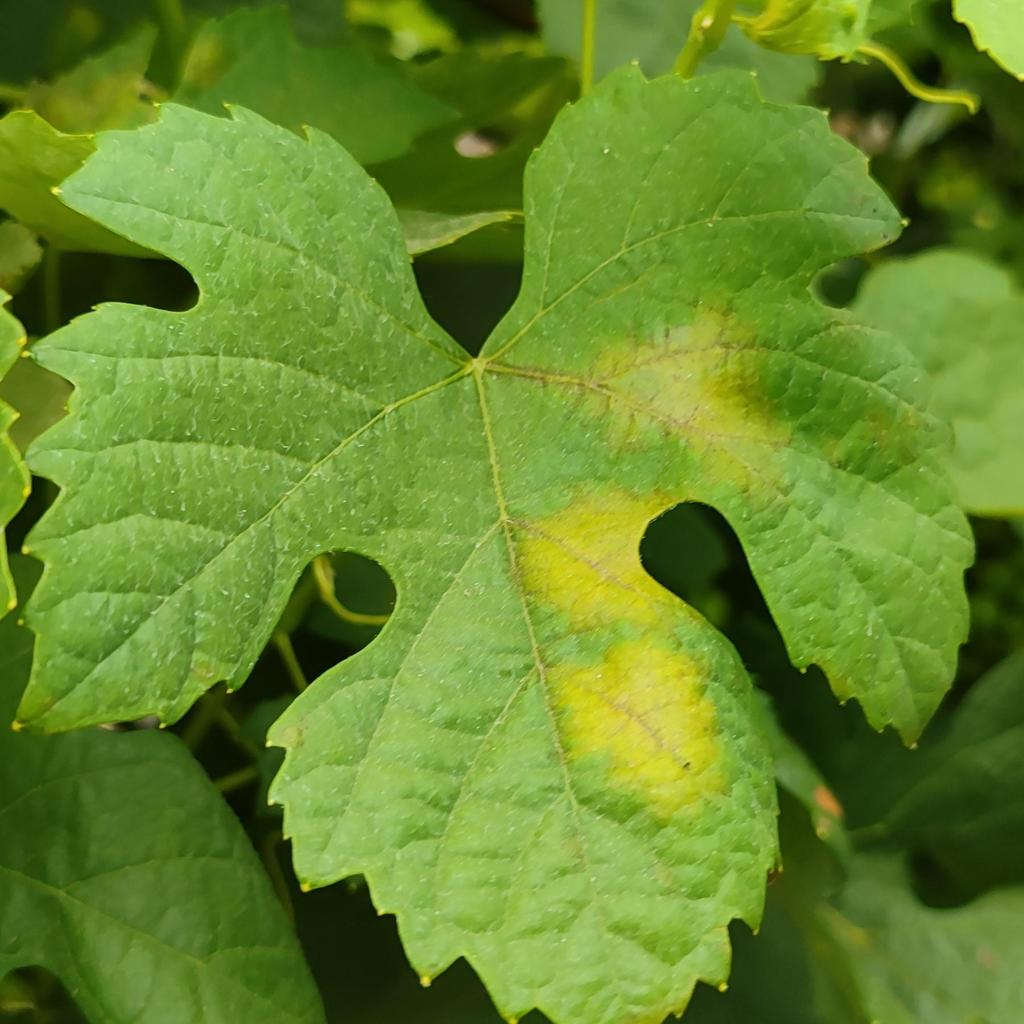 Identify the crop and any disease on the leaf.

grapevine, downy mildew
